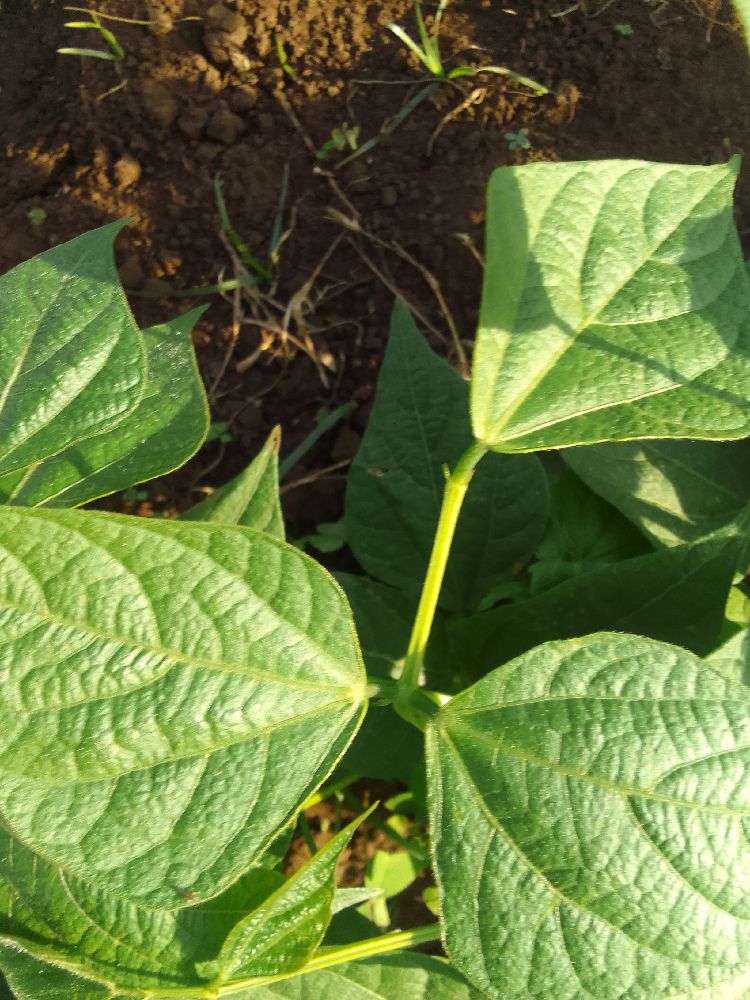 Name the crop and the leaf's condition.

common bean, healthy
